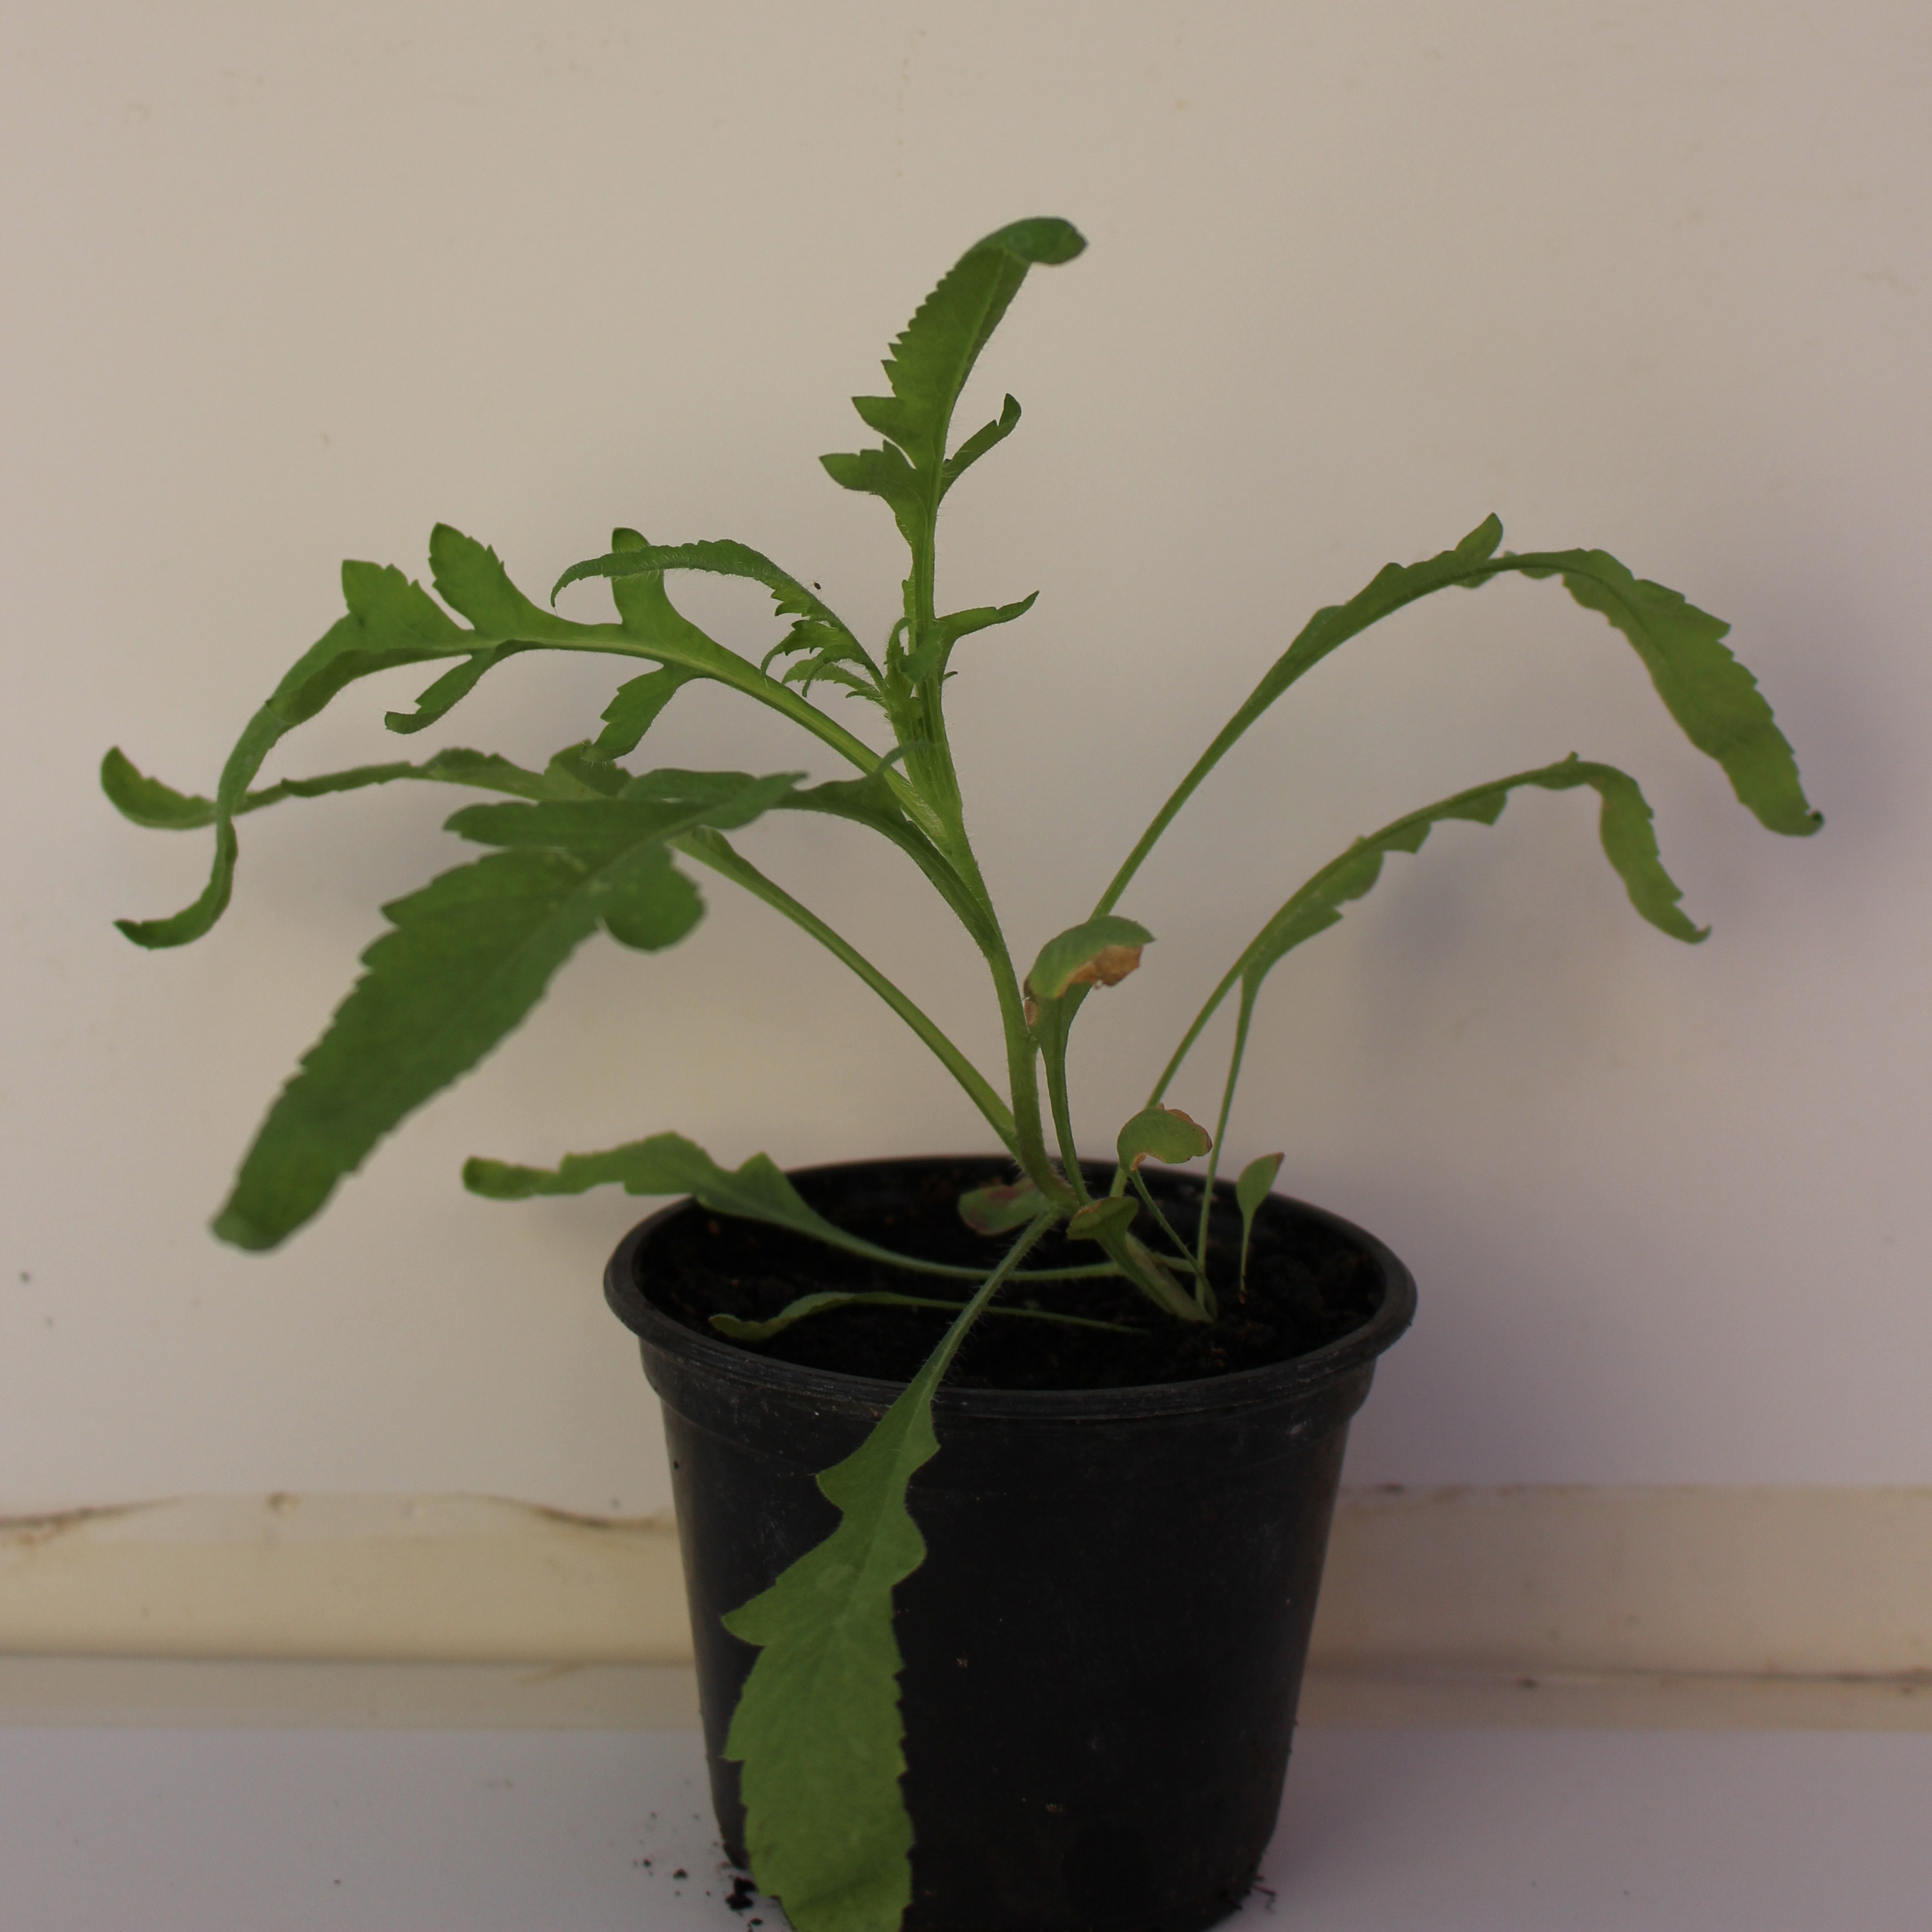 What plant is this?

Papaver rhoeas
